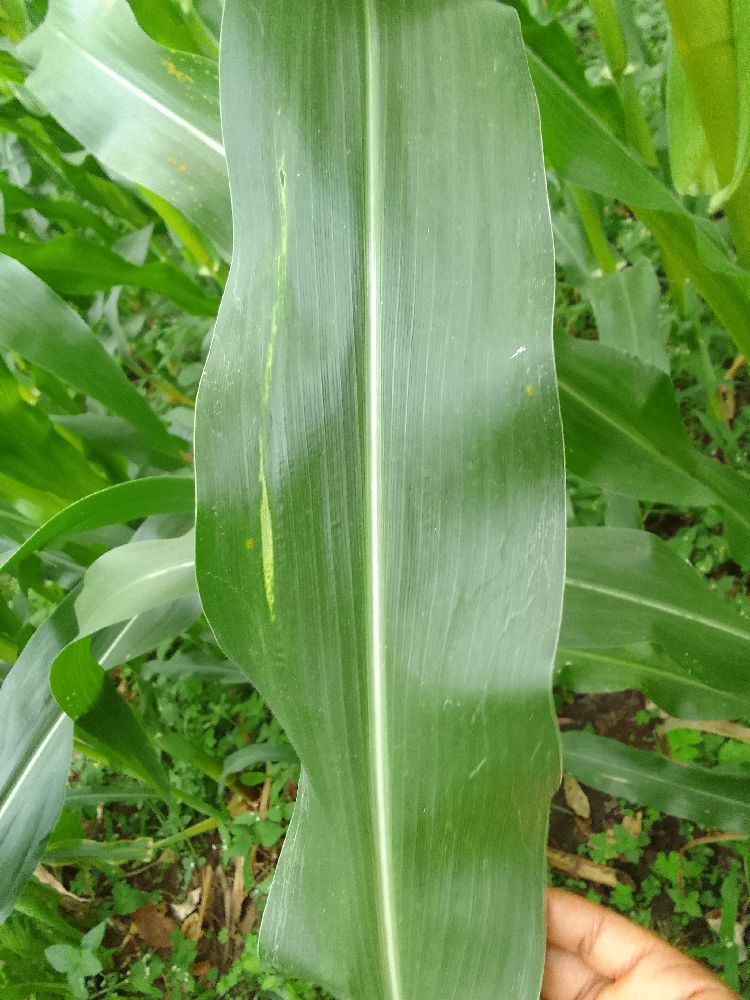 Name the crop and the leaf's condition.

maize, healthy
